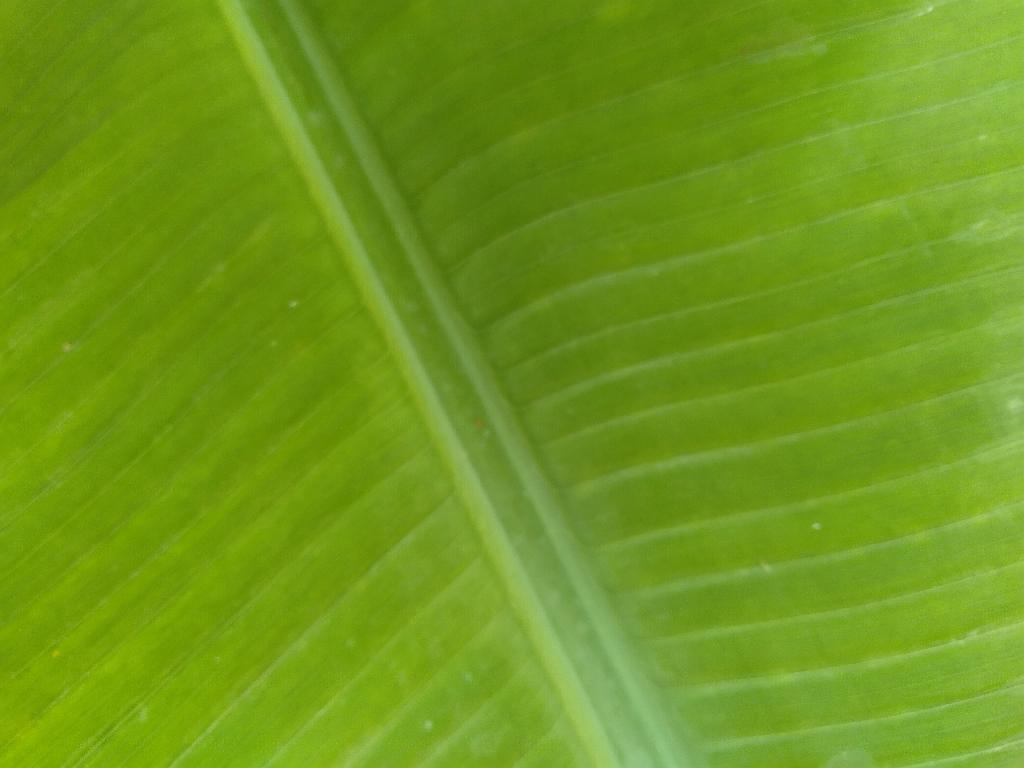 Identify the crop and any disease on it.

banana, healthy
